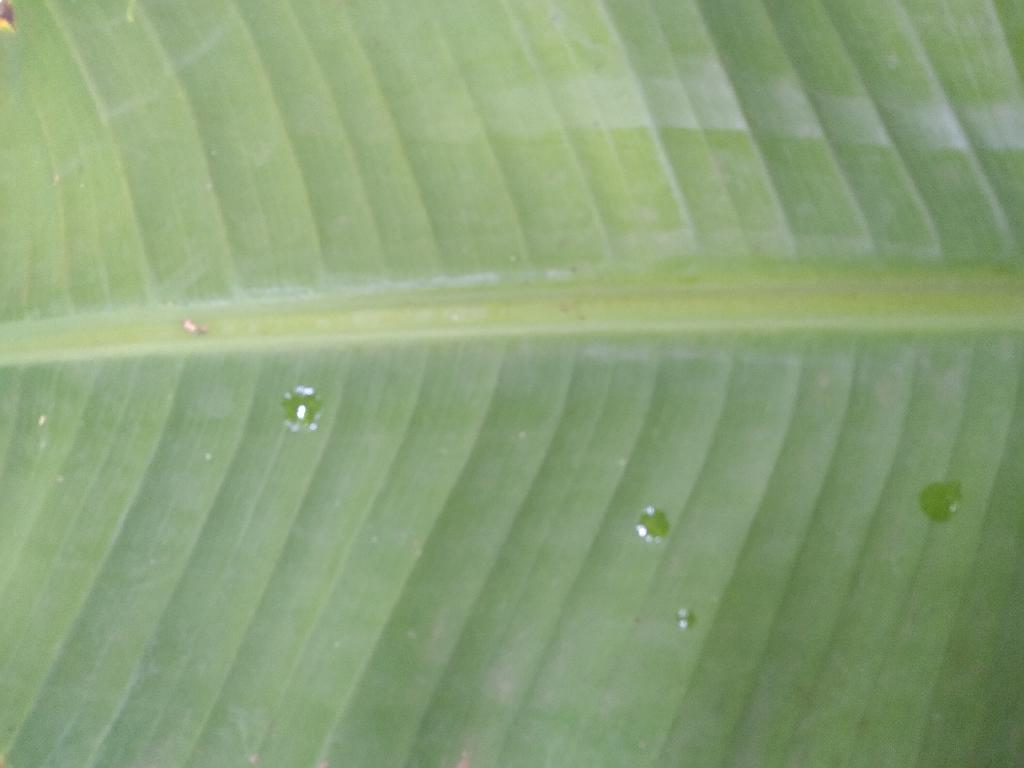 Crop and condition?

banana, healthy
